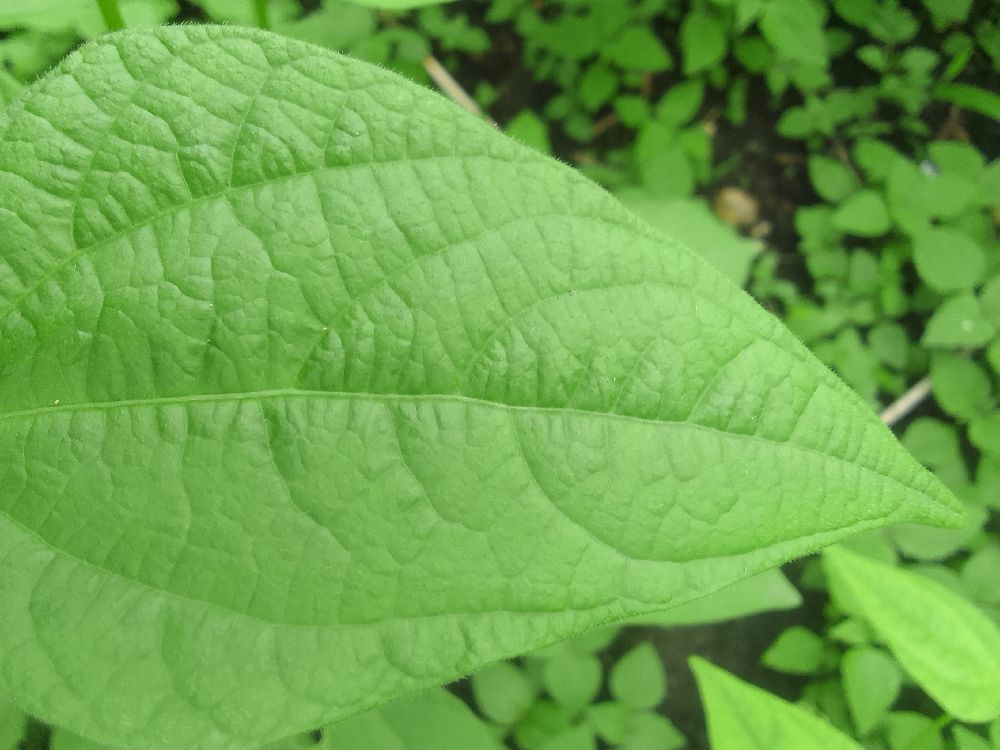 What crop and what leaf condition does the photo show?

common bean, healthy
